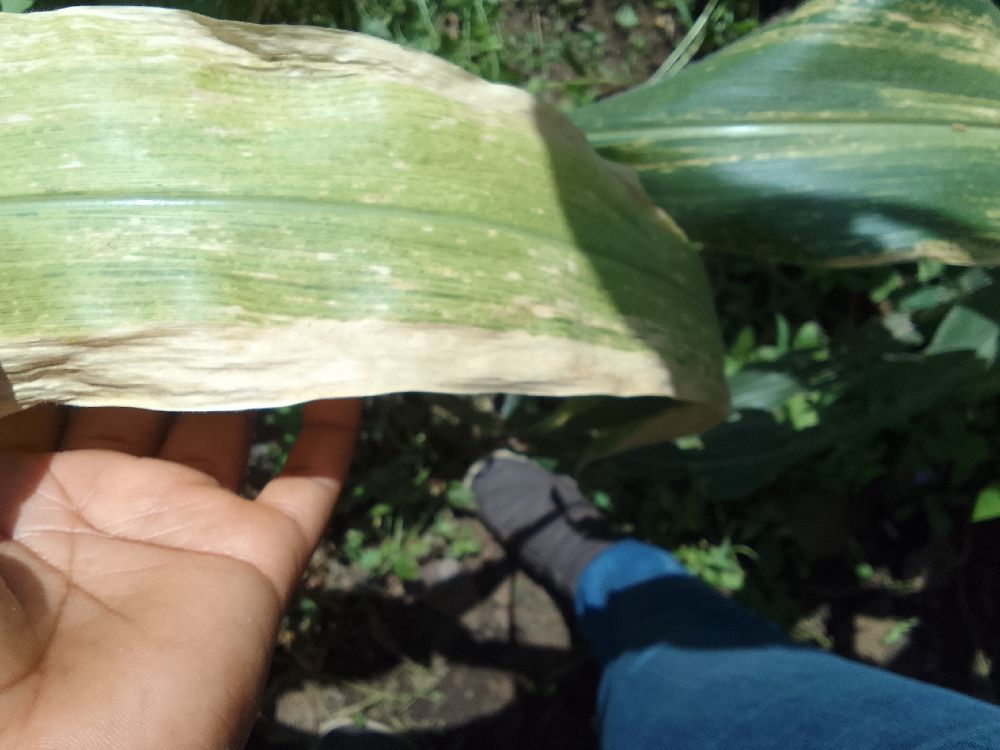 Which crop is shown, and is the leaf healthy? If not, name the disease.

maize, maize lethal necrosis
